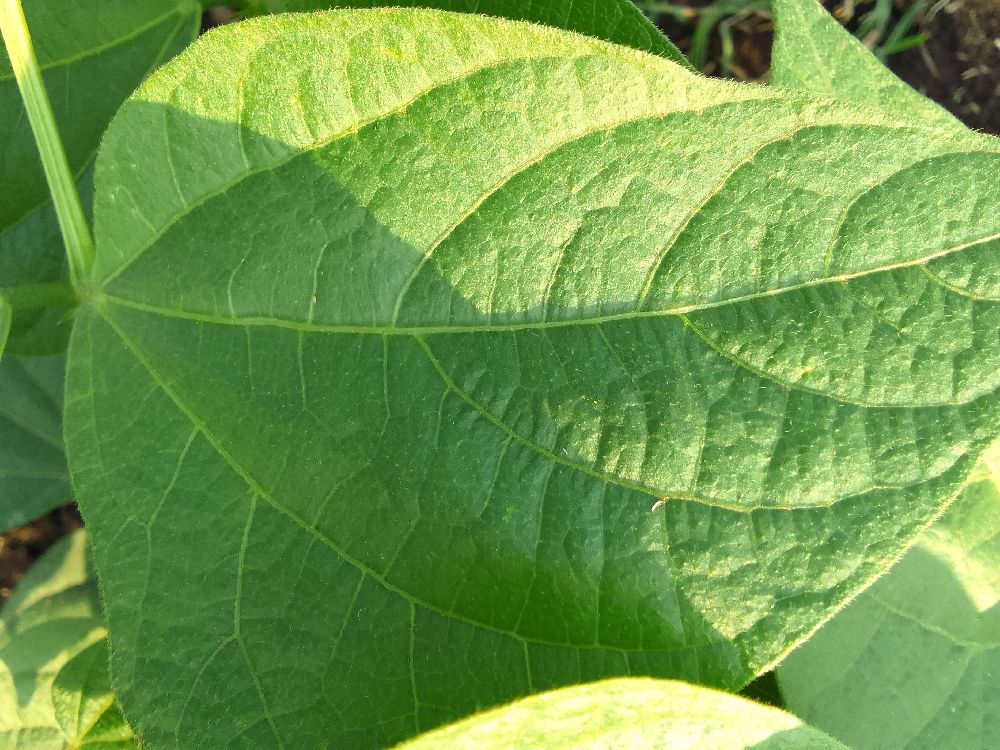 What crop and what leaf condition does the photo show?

common bean, healthy
